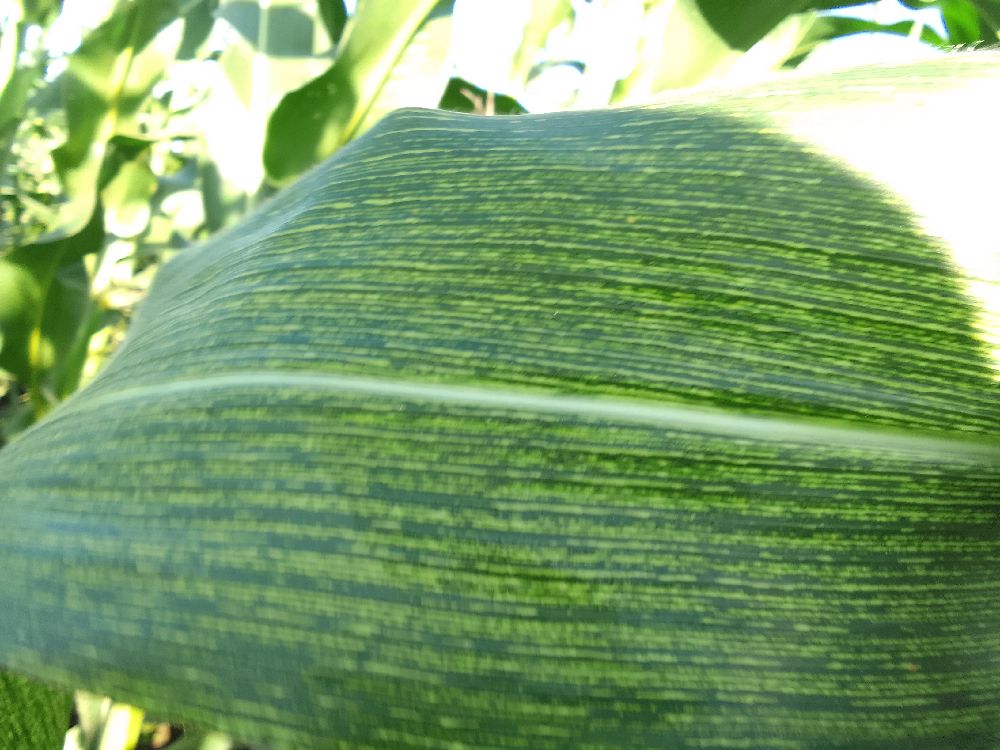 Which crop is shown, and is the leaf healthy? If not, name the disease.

maize, maize streak virus
